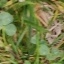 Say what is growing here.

unstructured weed
